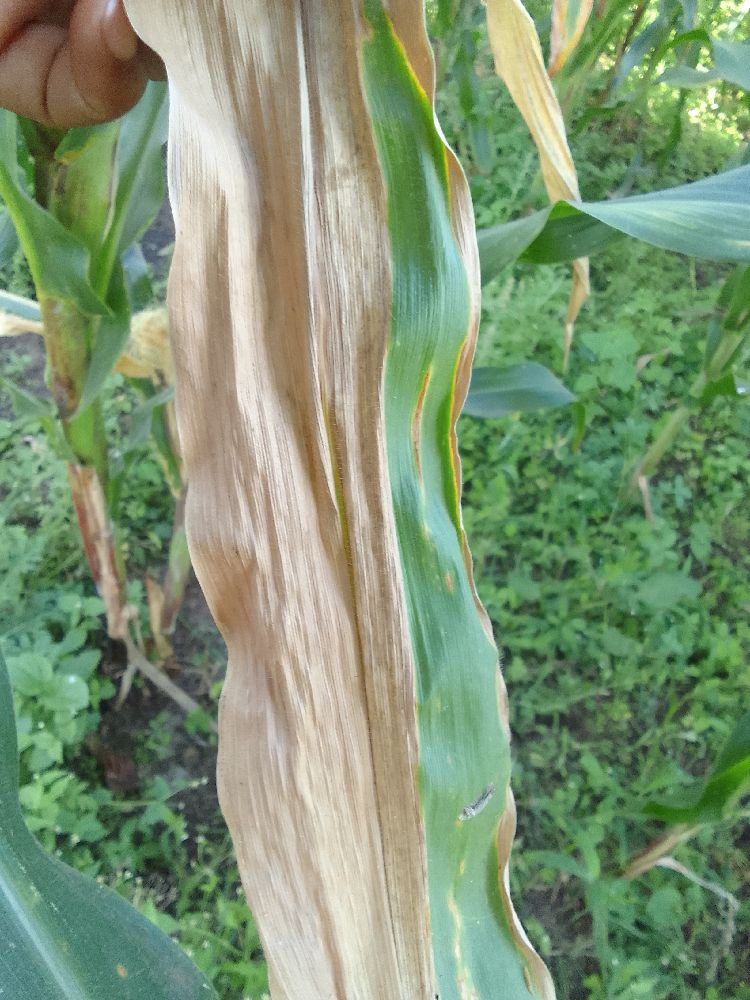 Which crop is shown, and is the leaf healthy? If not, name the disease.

maize, maize lethal necrosis
